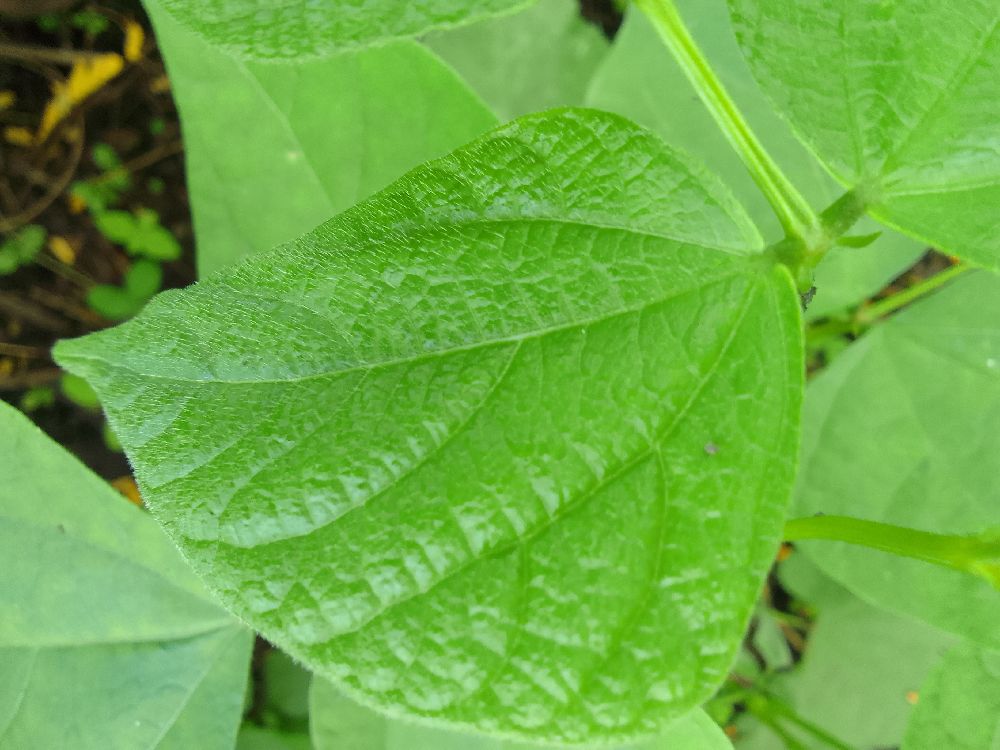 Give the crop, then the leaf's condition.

common bean, healthy
